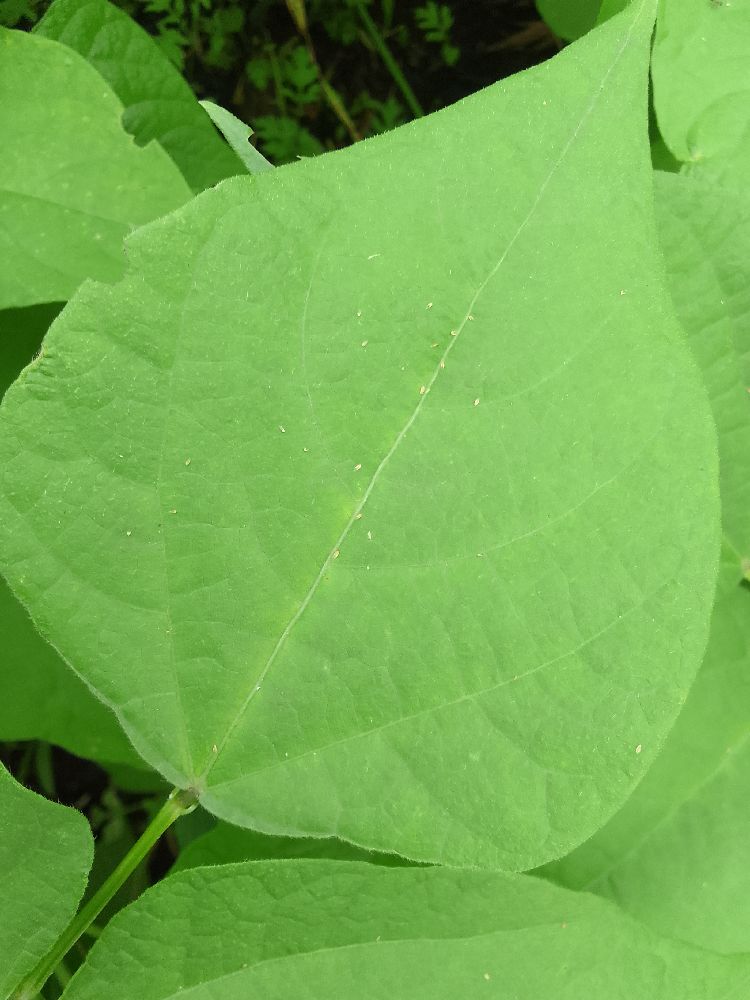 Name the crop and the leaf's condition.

common bean, healthy
